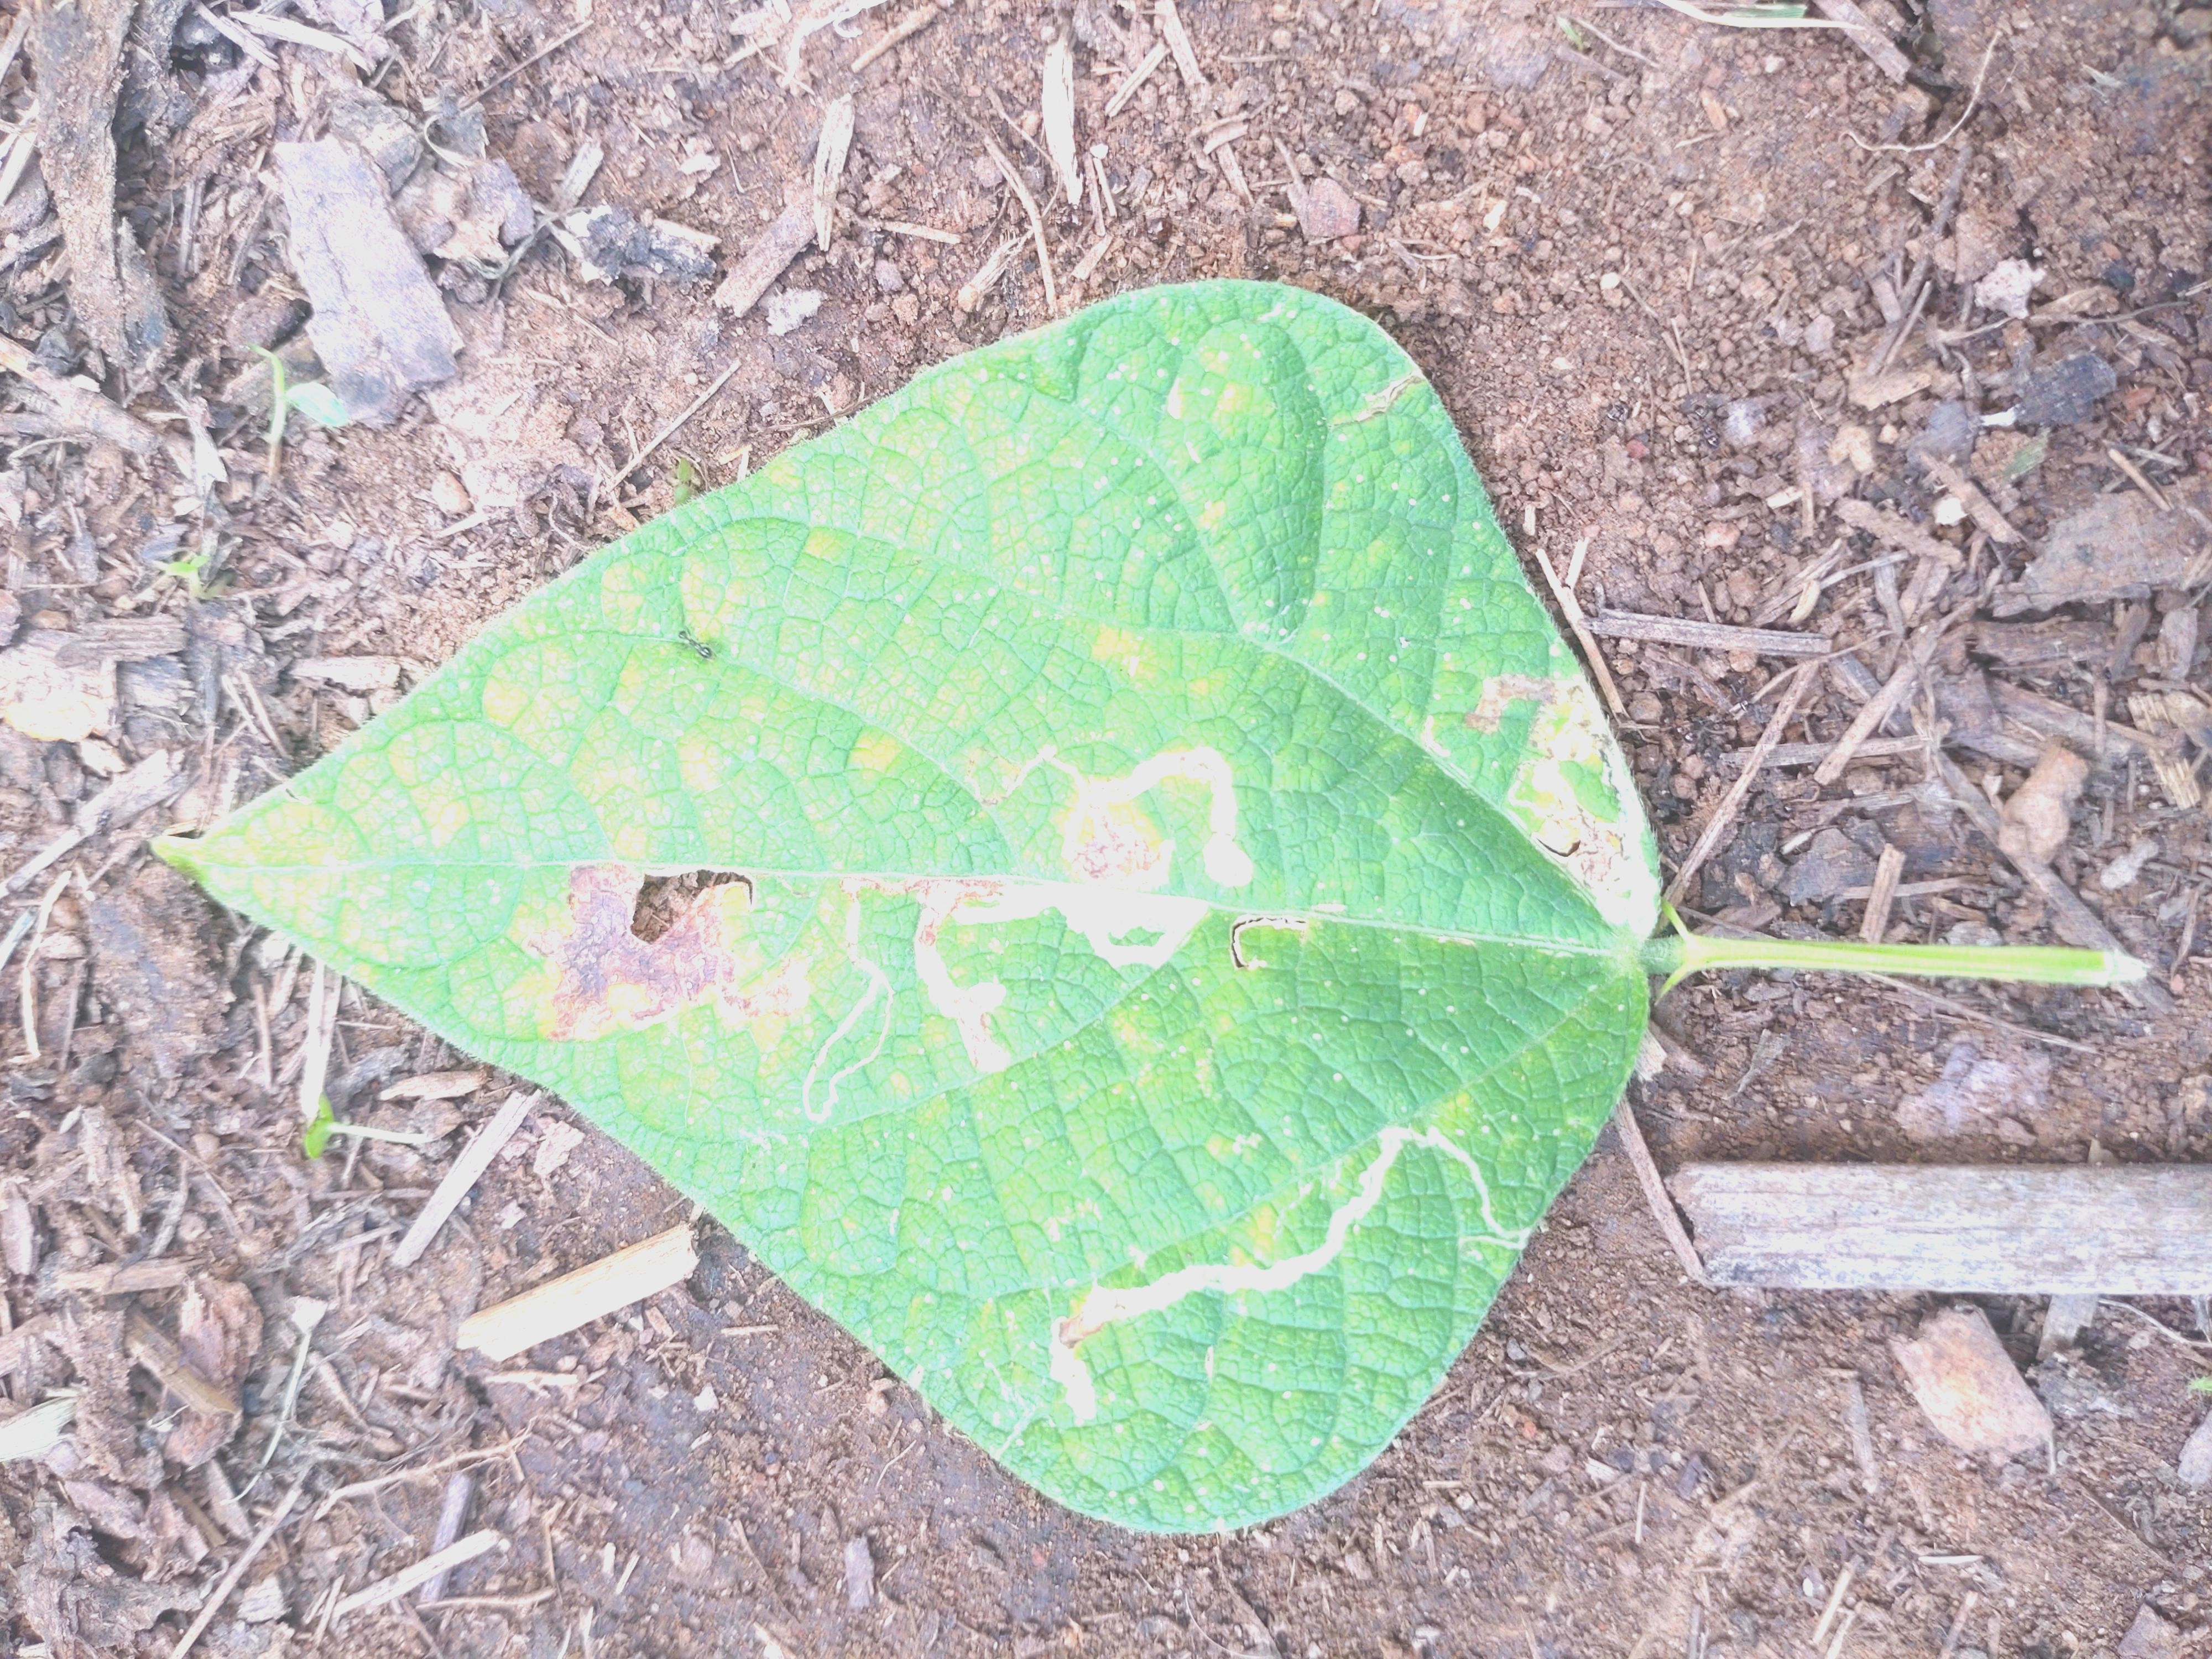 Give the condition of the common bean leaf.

anthracnose
